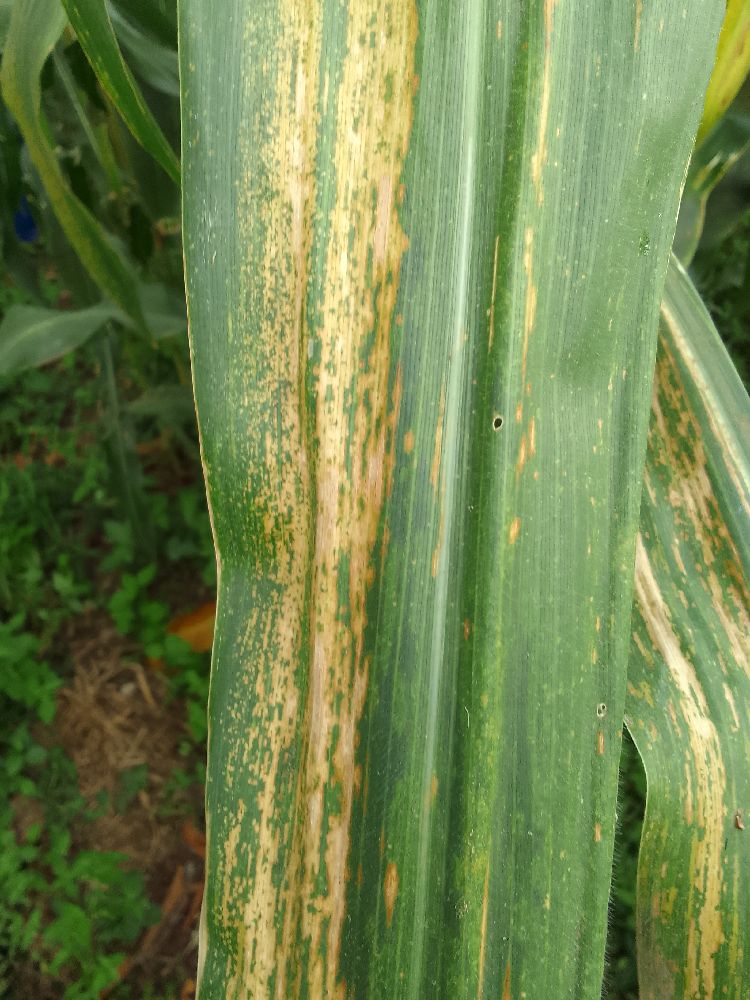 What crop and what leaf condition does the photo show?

maize, maize lethal necrosis
